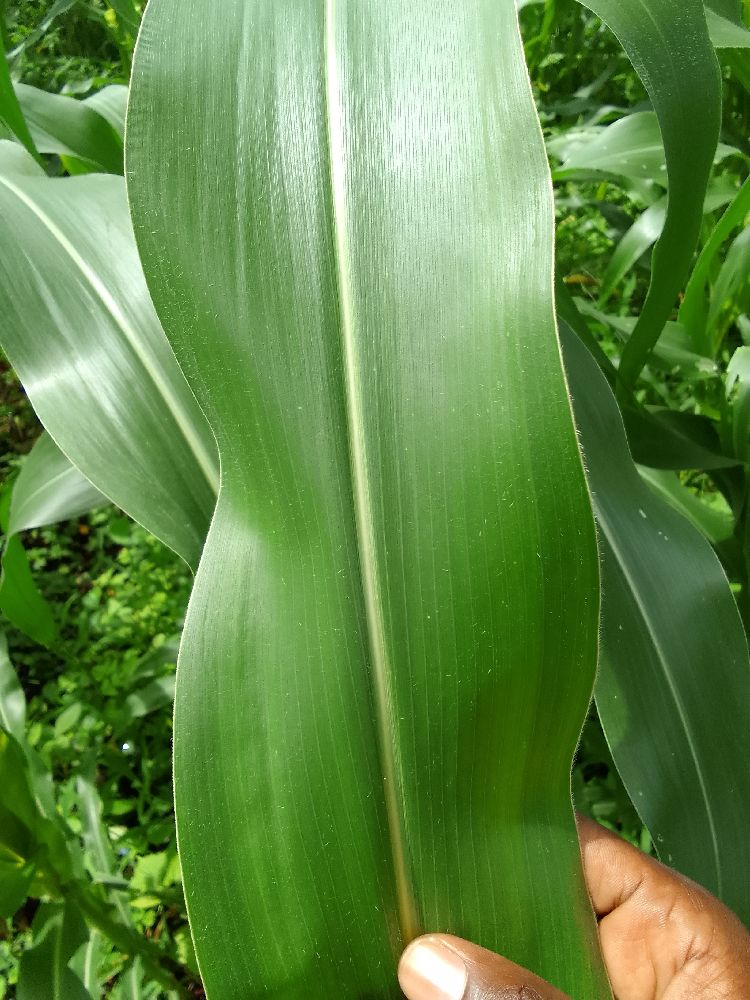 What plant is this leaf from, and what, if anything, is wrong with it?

maize, healthy
